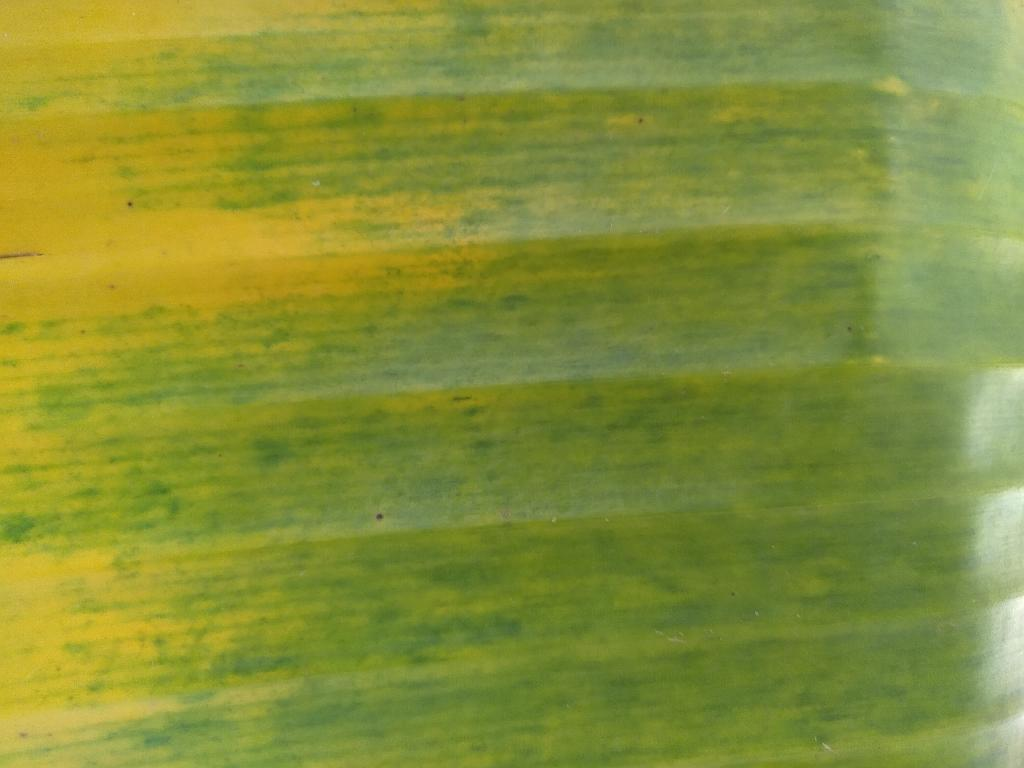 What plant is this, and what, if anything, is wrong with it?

banana, fusarium wilt race 1
